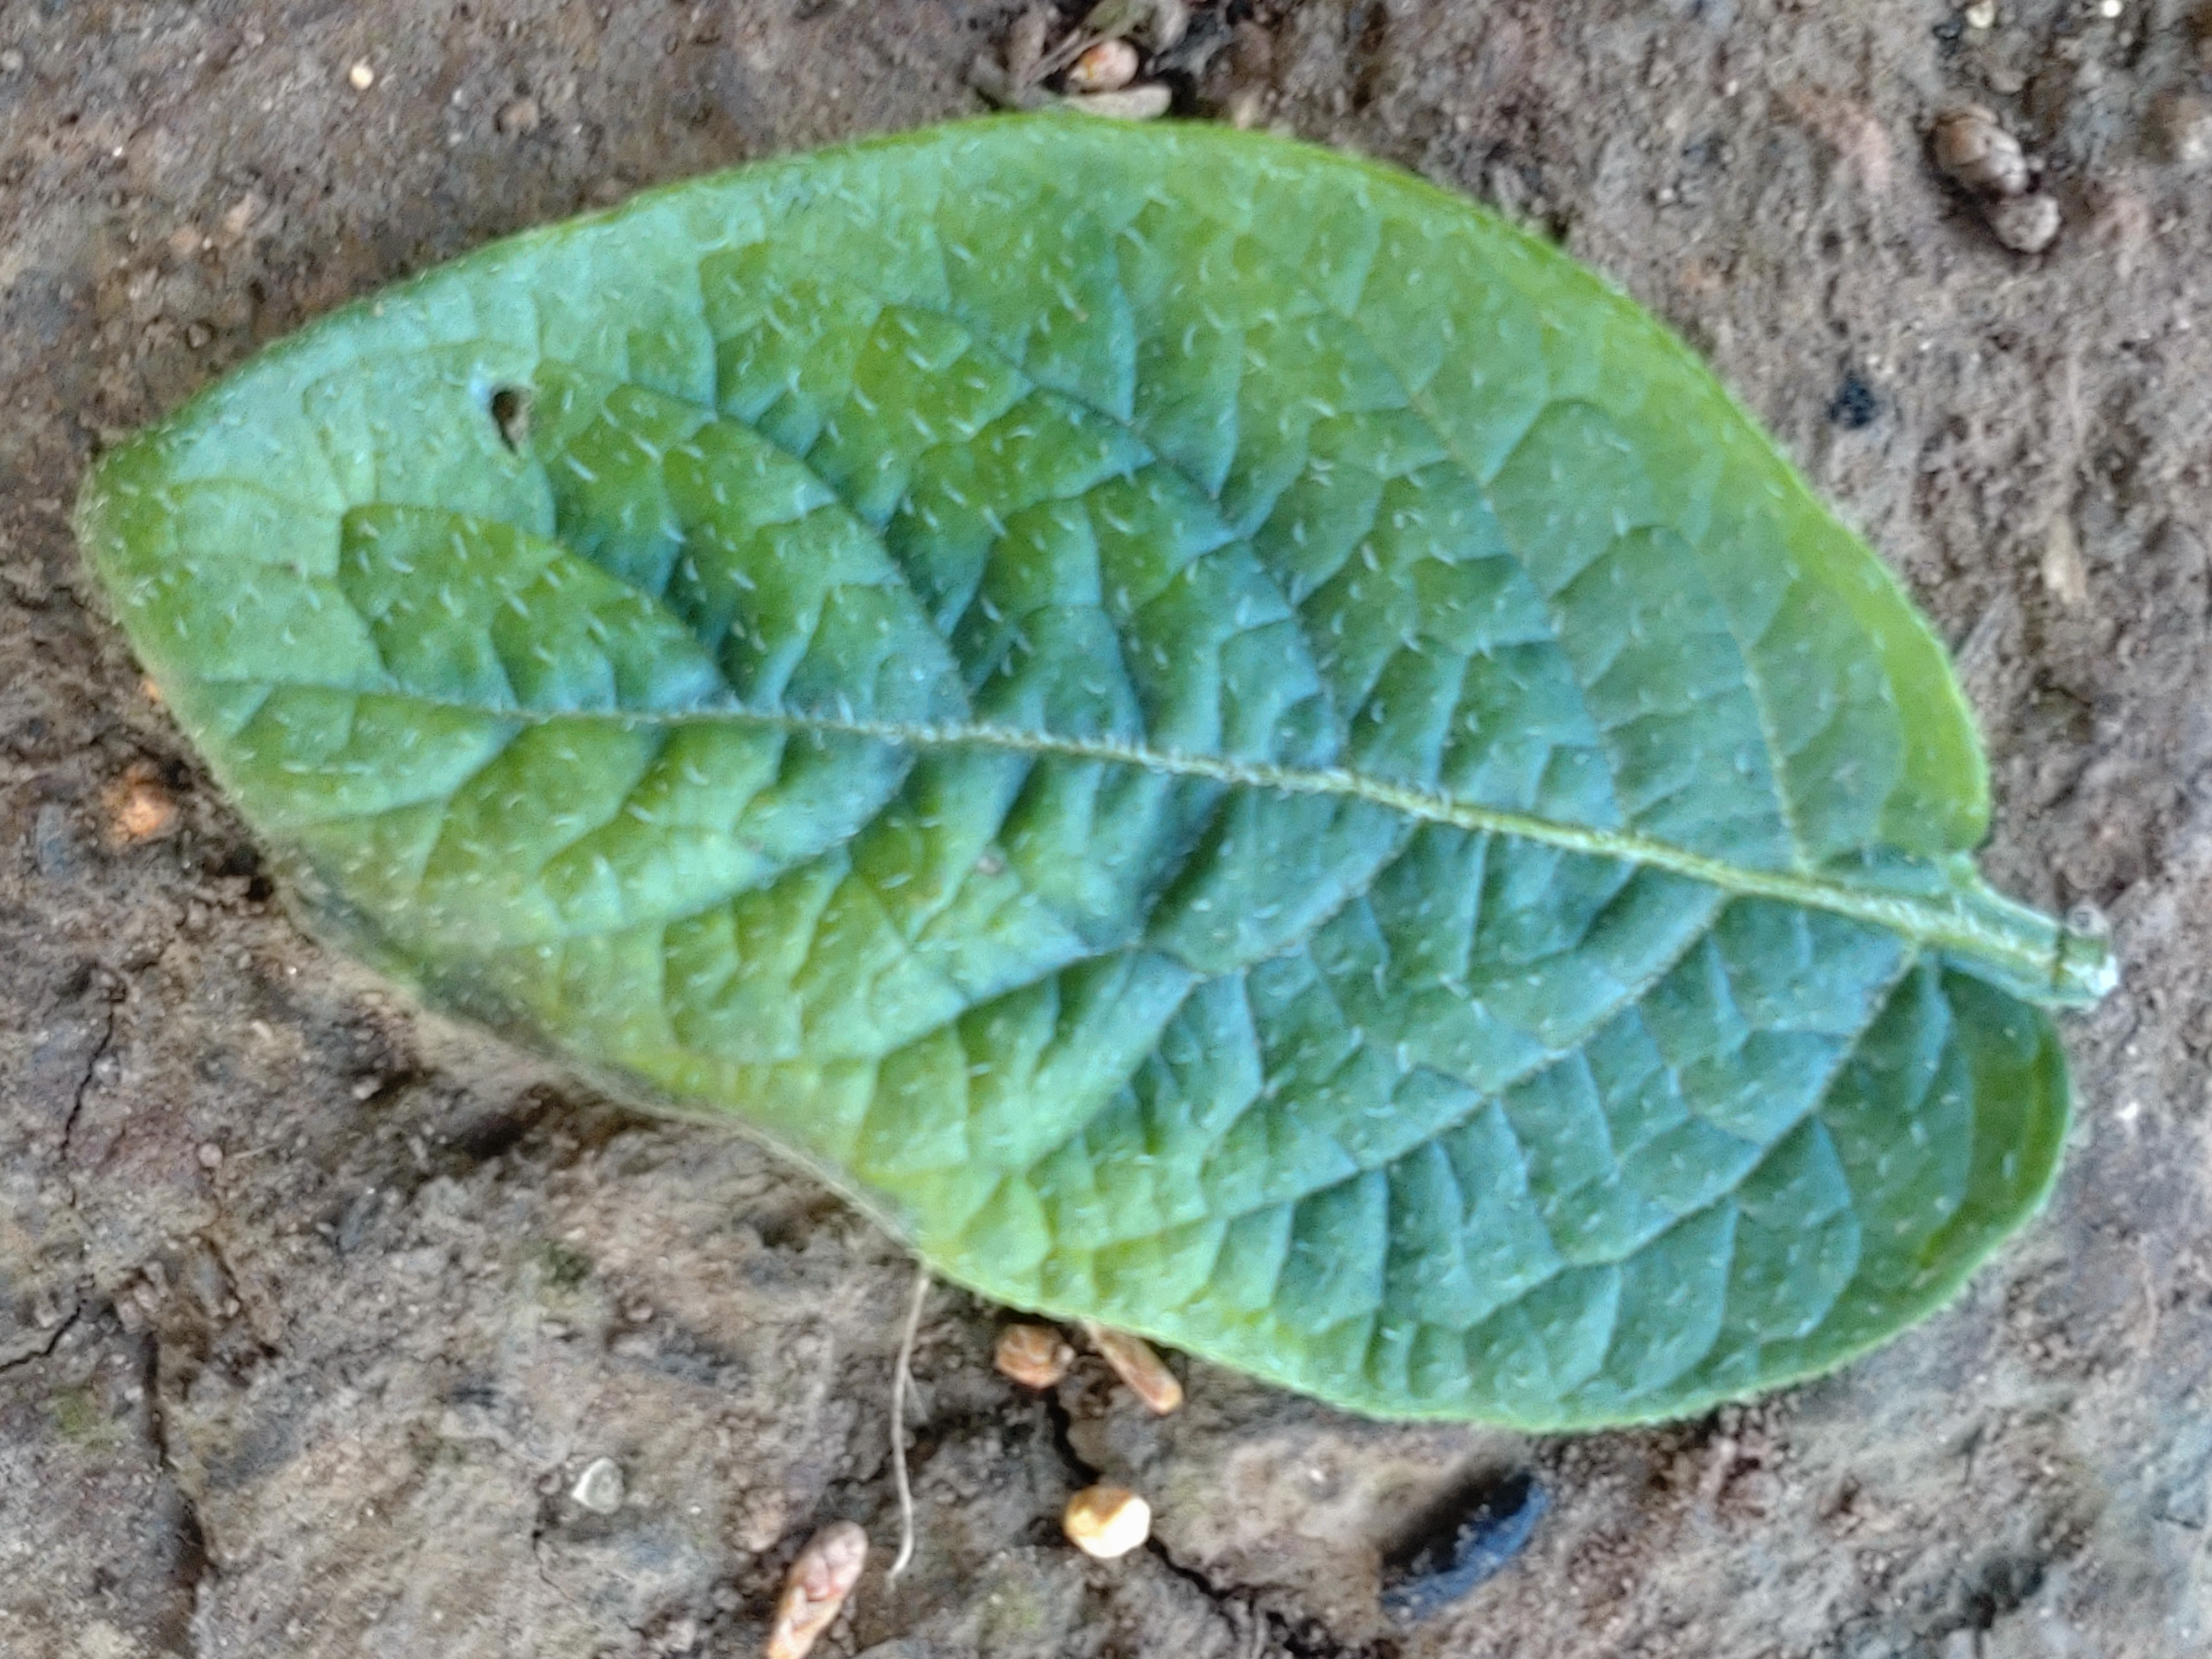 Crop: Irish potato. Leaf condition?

early blight
